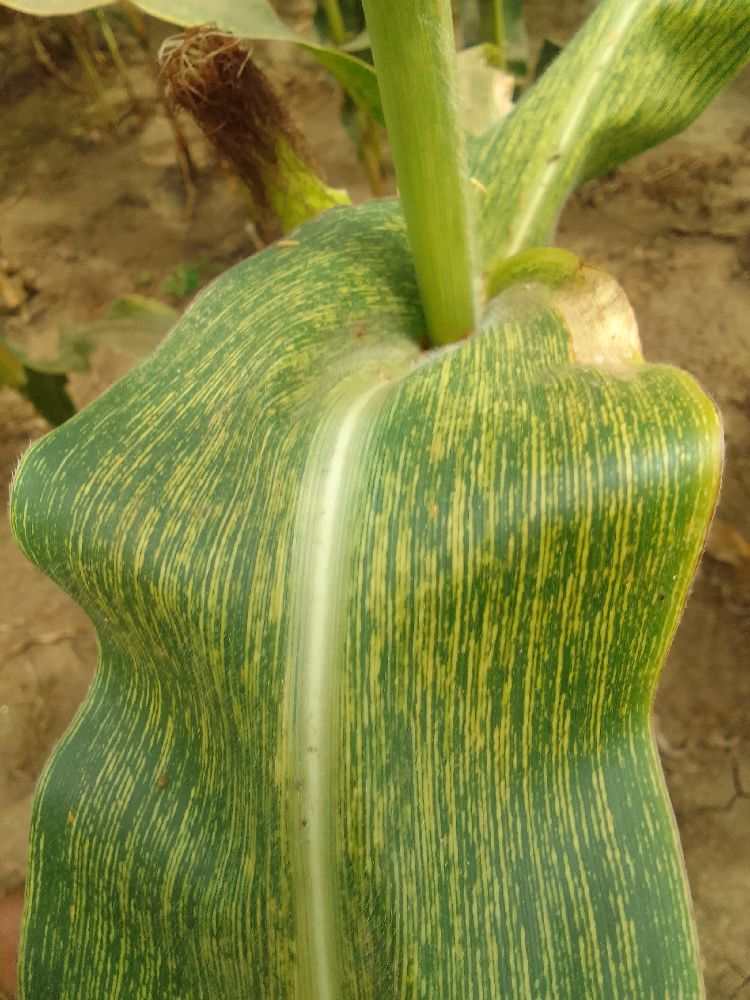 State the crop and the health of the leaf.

maize, maize streak virus
